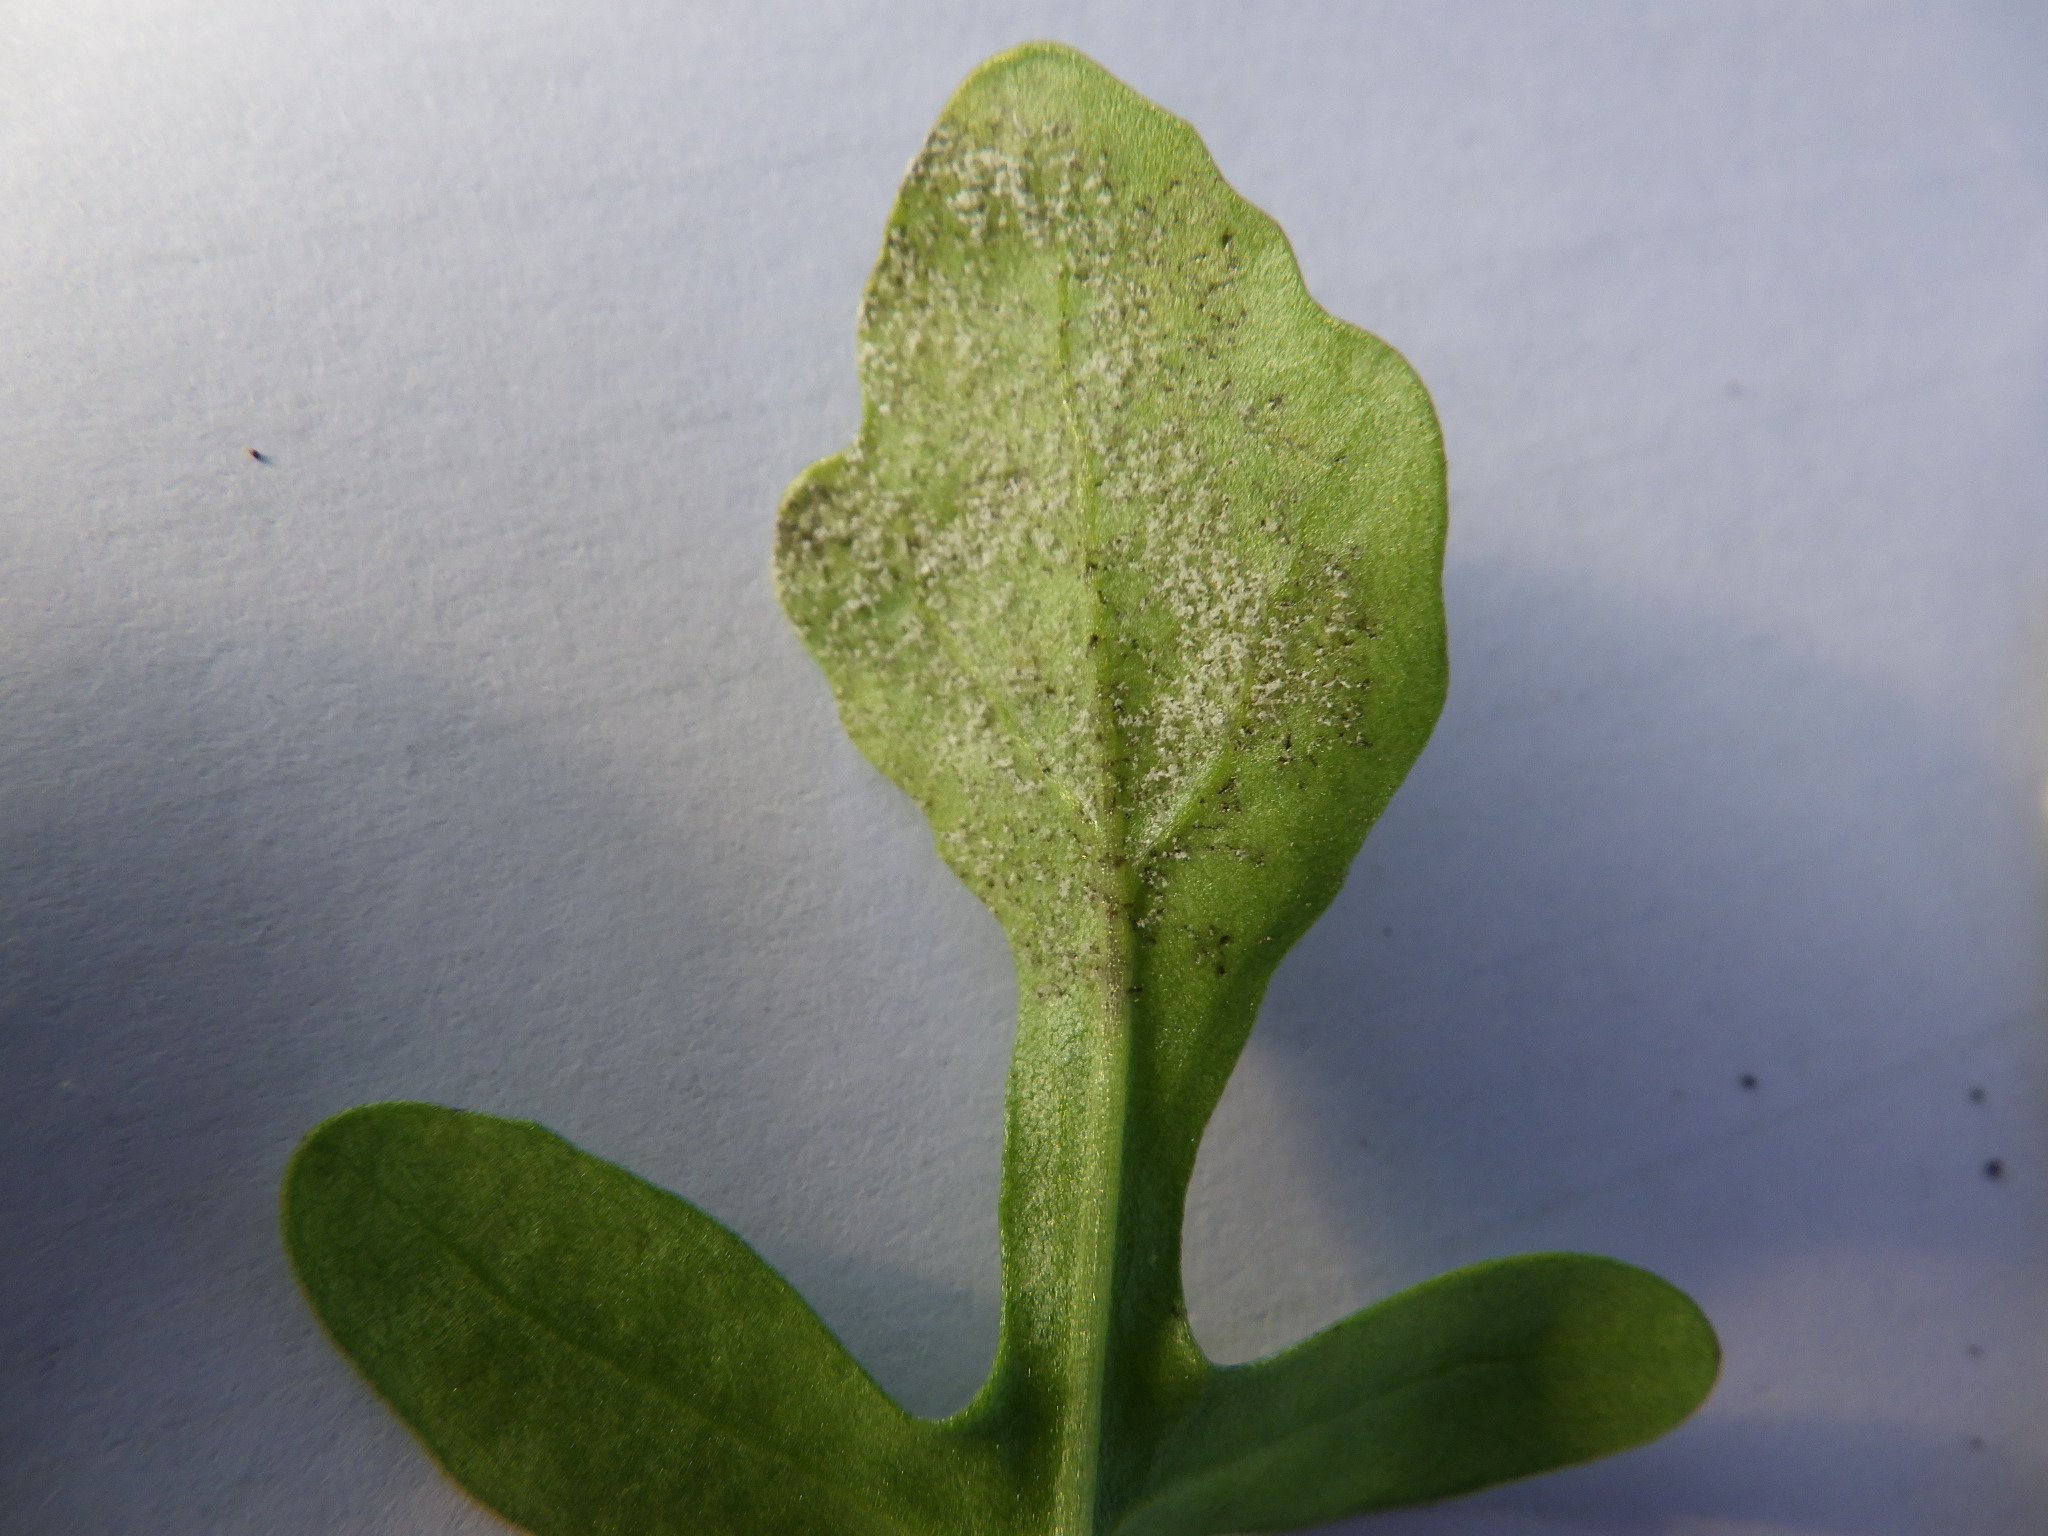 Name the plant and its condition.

rocket, downy mildew
